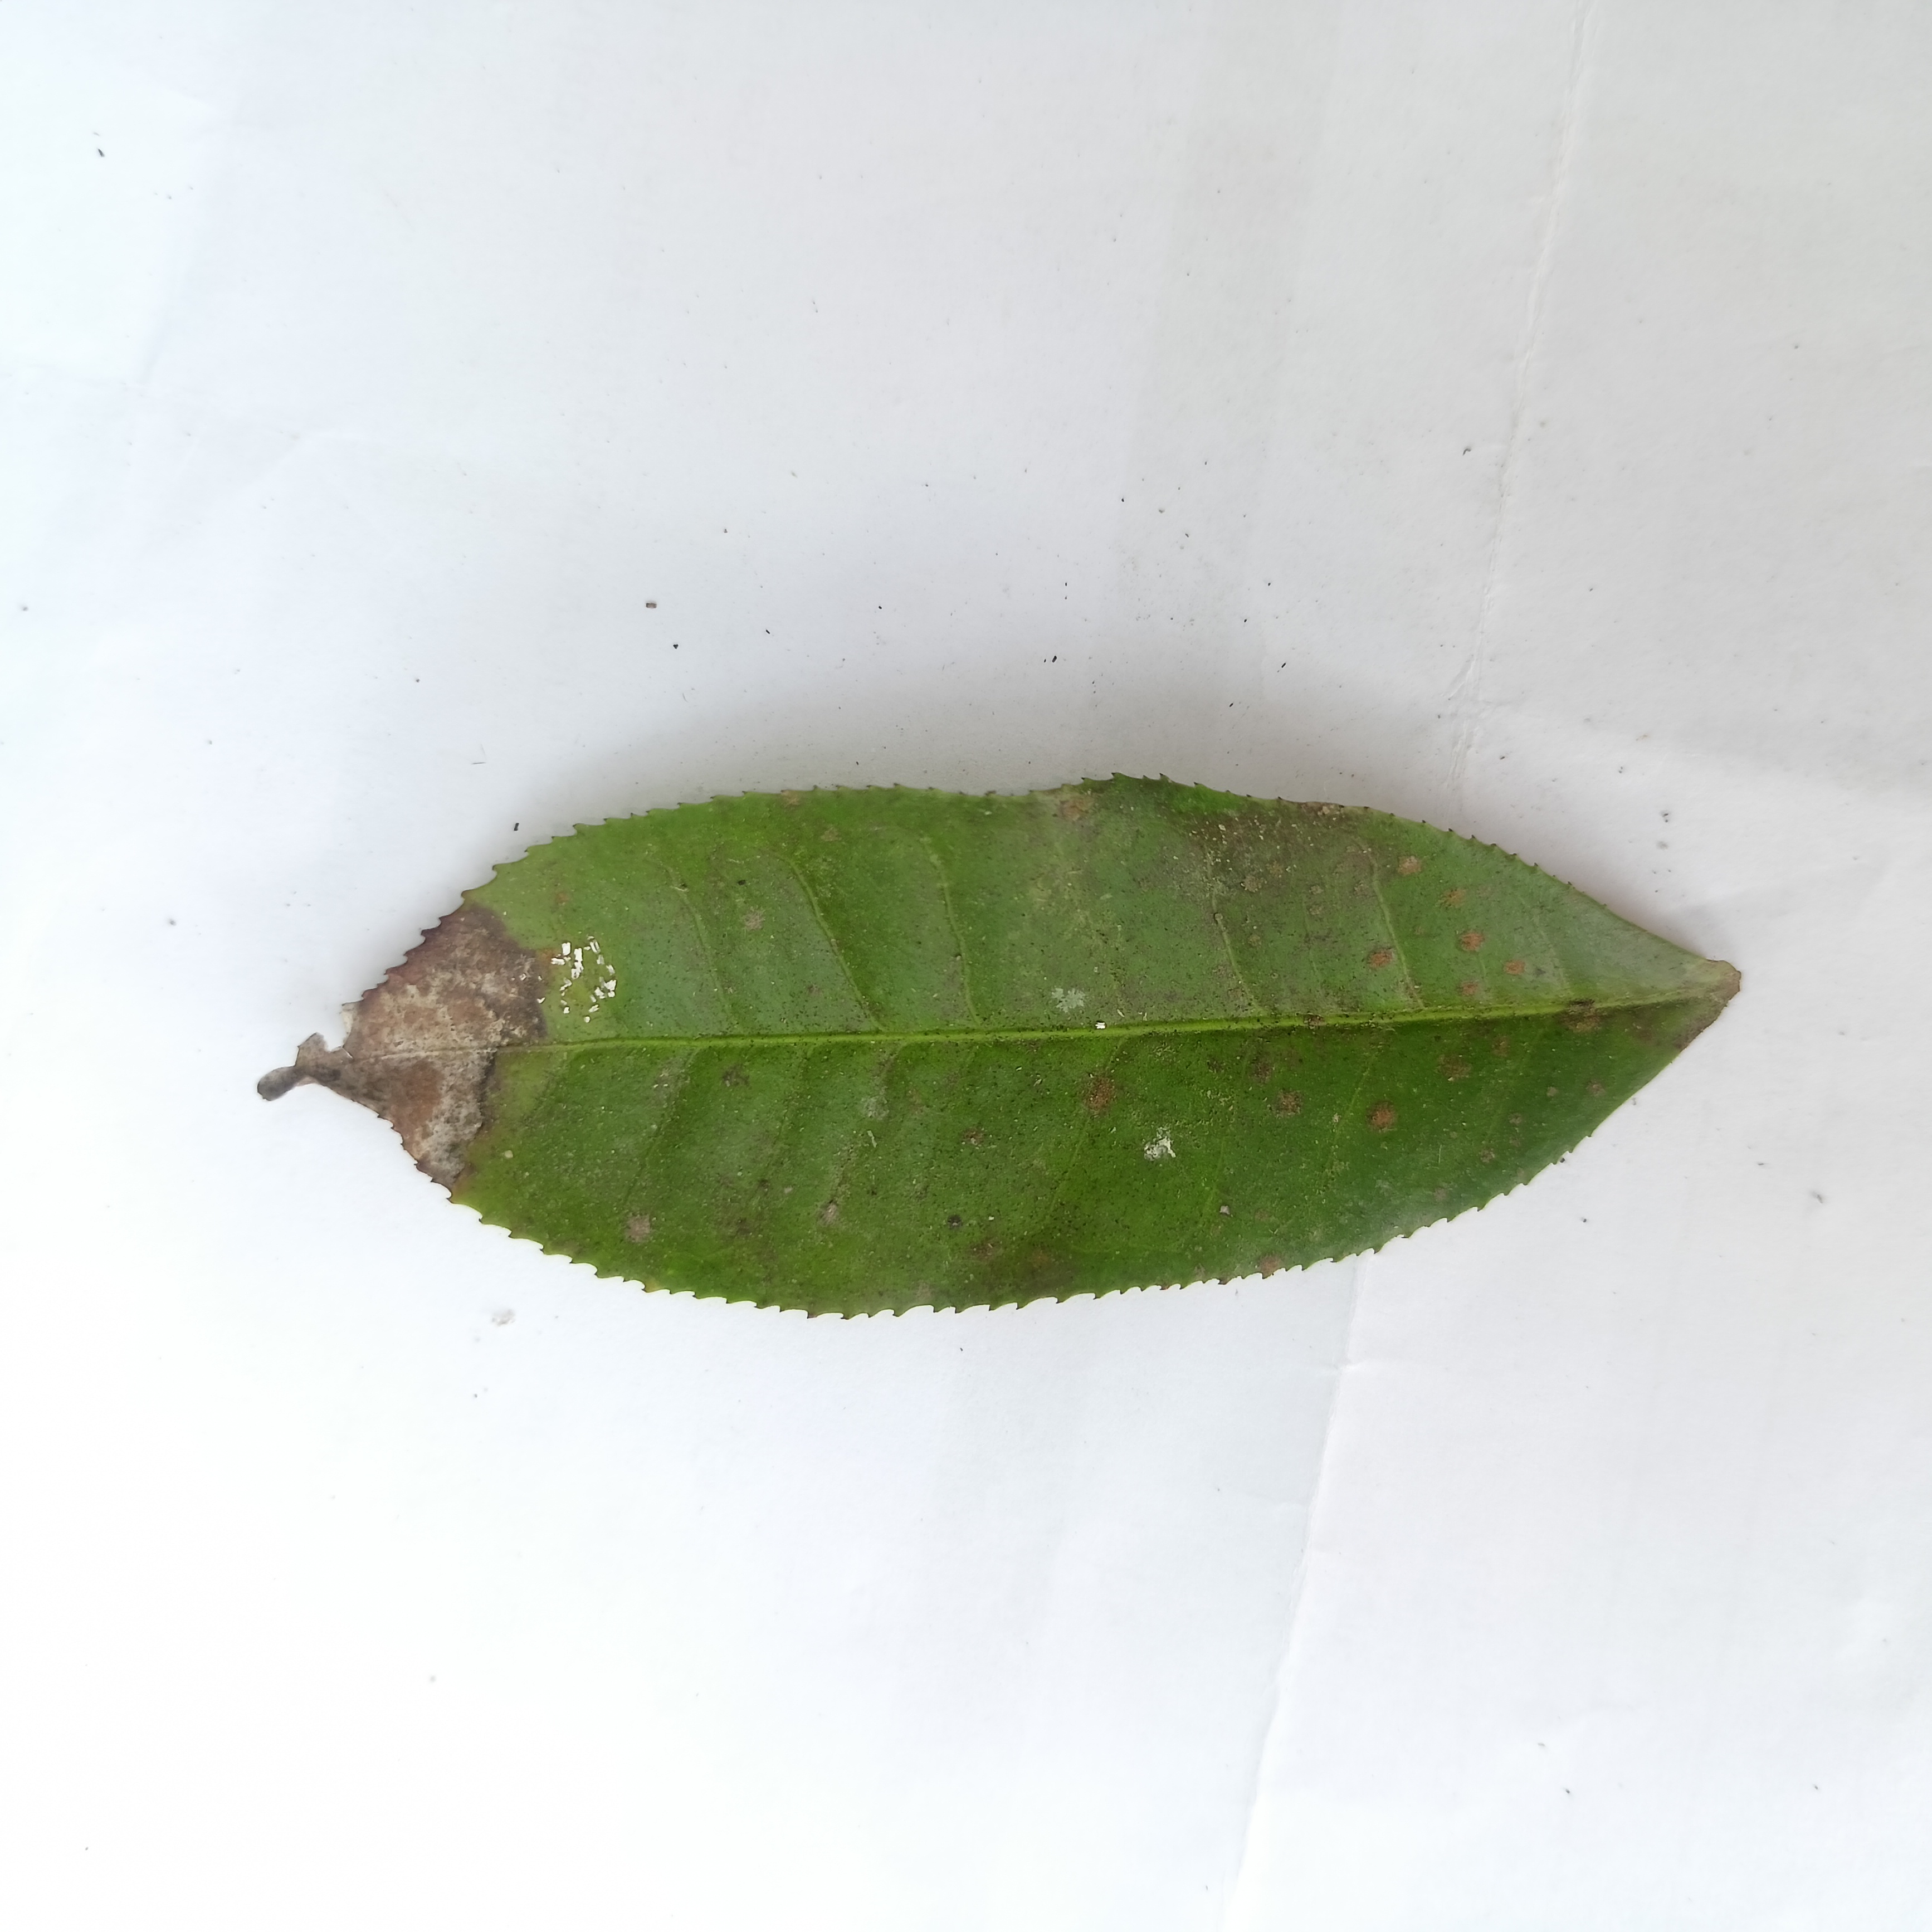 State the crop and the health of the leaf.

tea, brown blight
